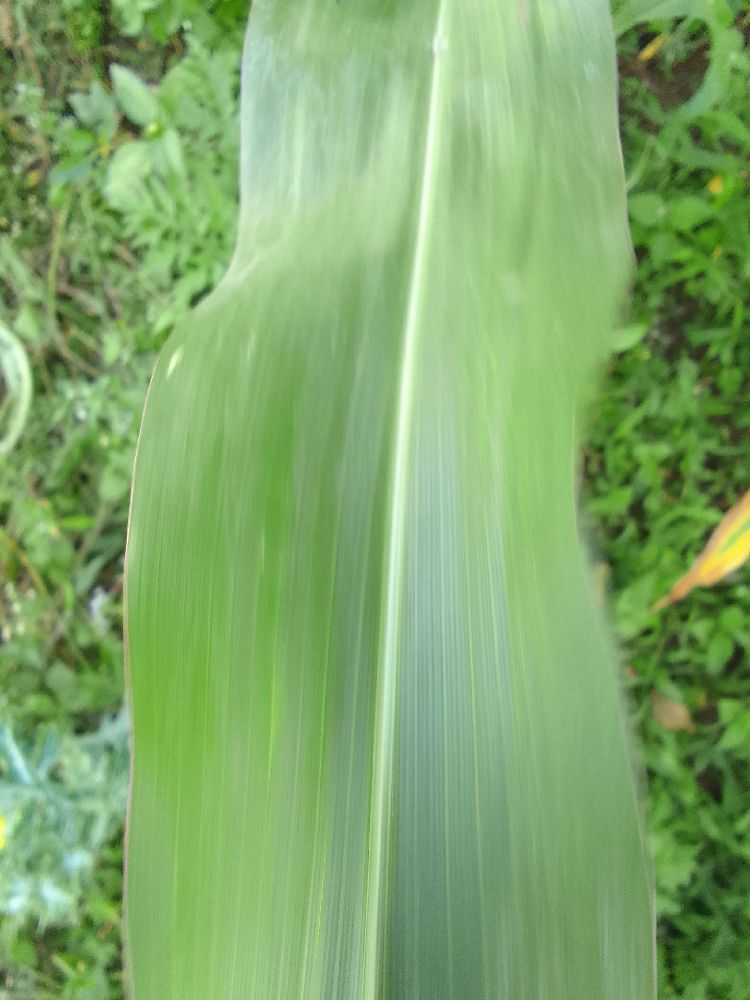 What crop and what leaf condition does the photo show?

maize, healthy
